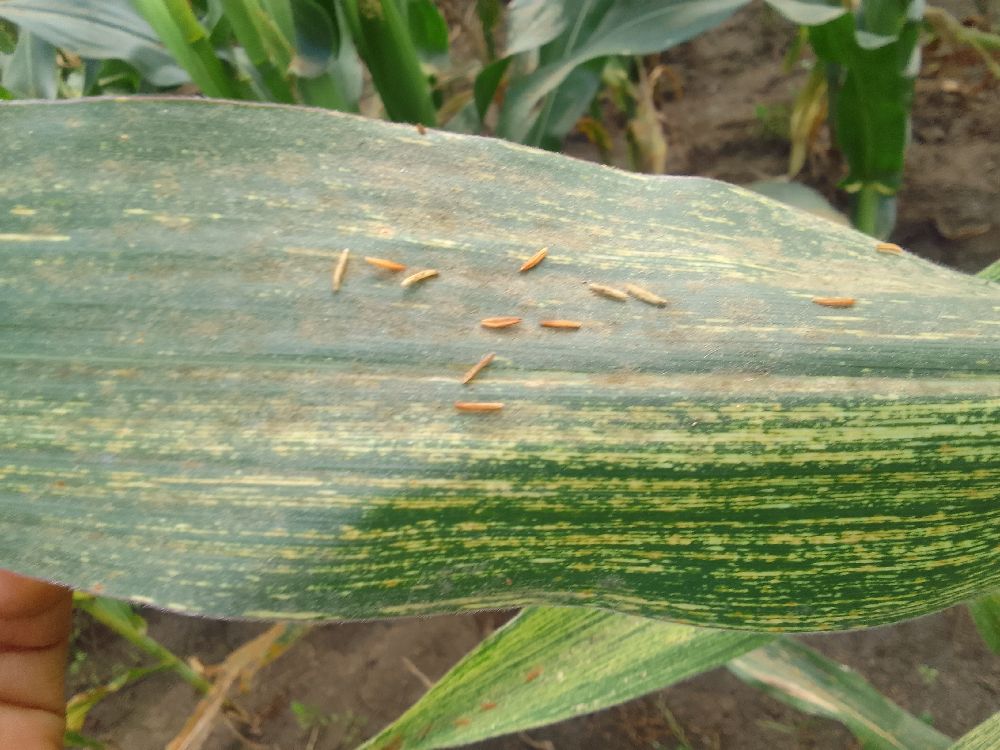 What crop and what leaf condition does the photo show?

maize, maize streak virus
